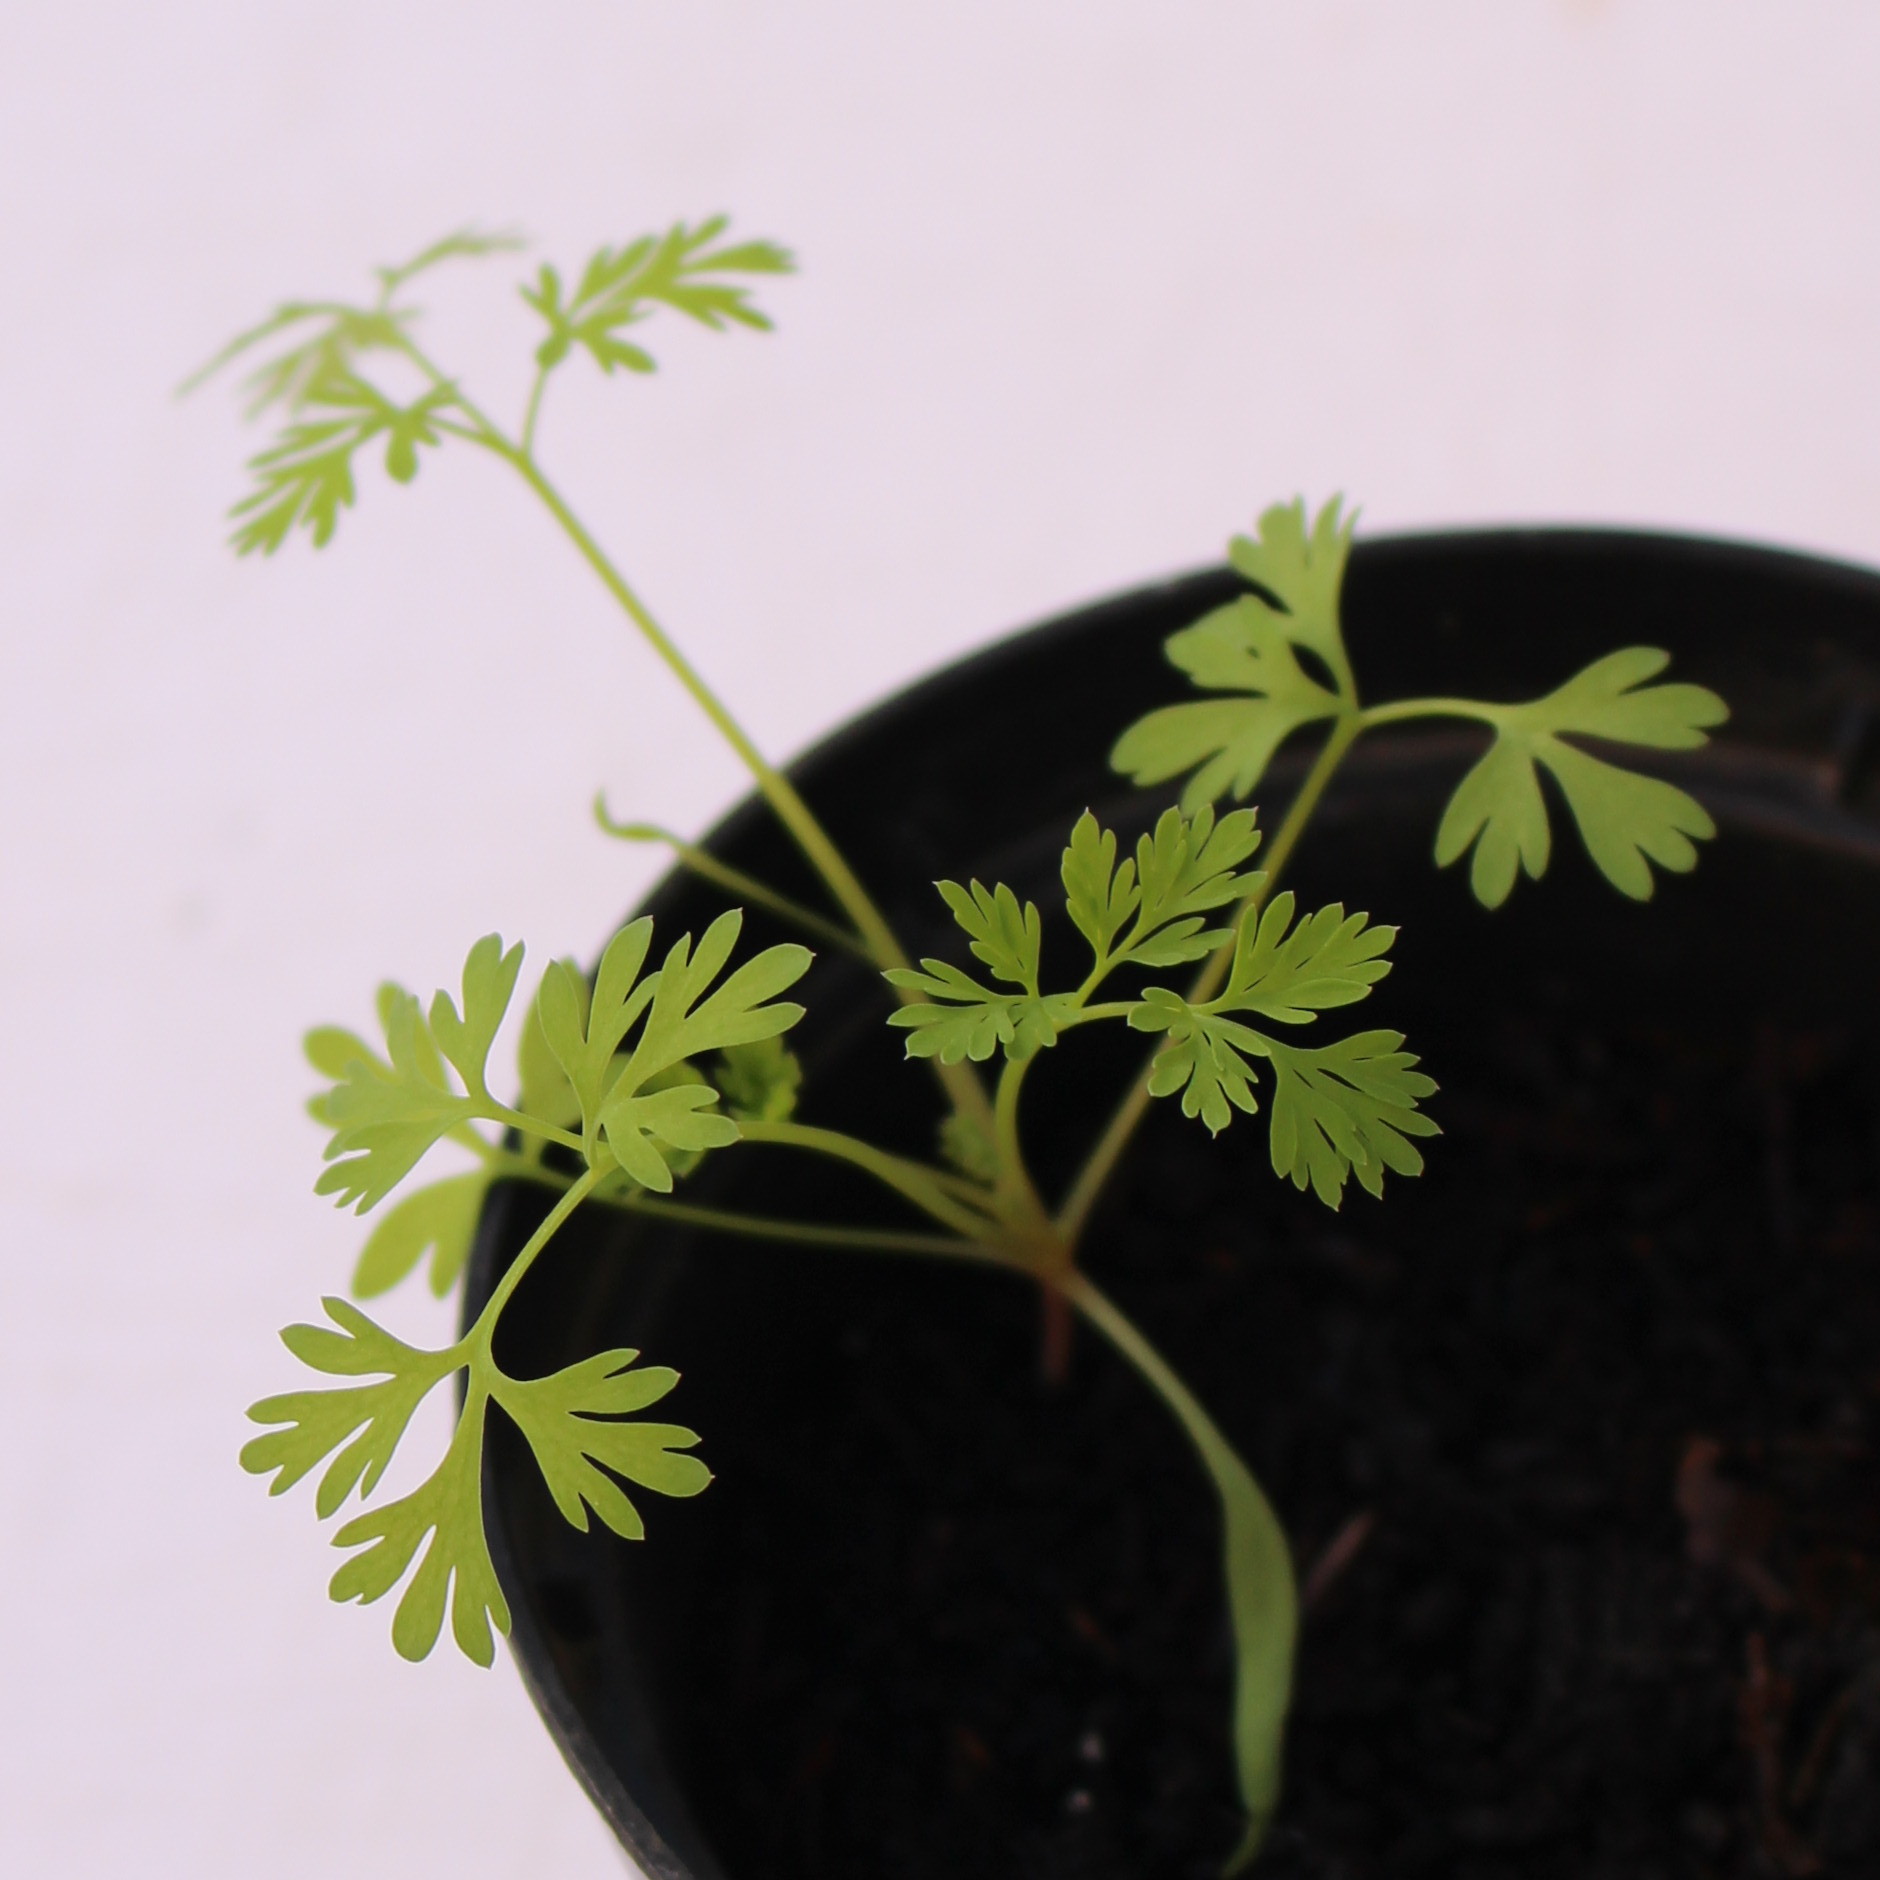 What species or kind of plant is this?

Fumaria officinalis
